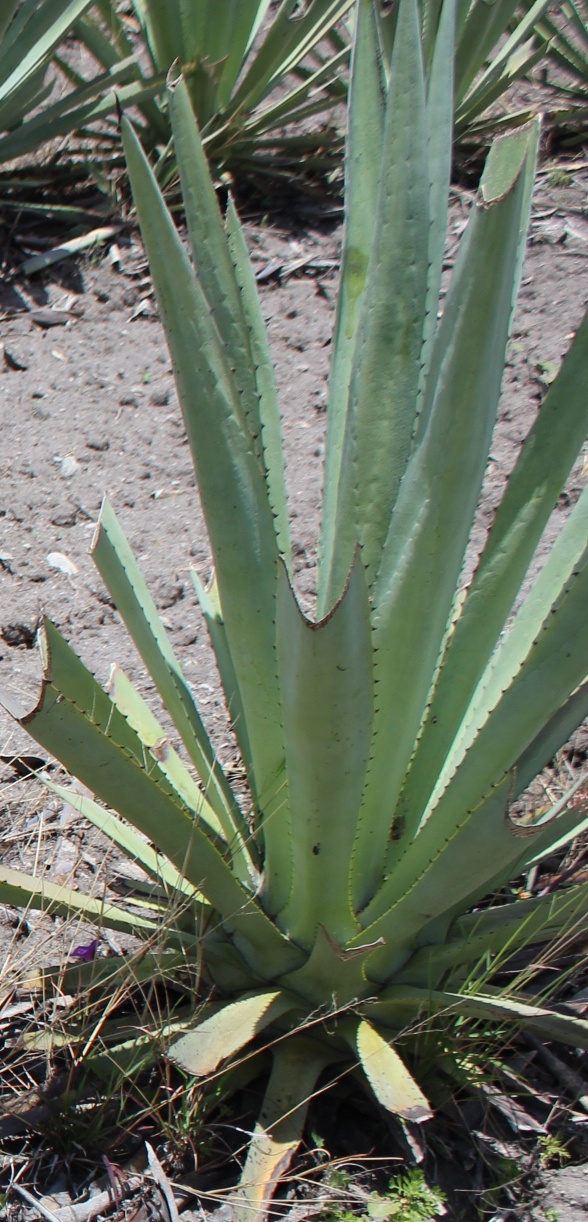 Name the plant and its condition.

agave, yellow
